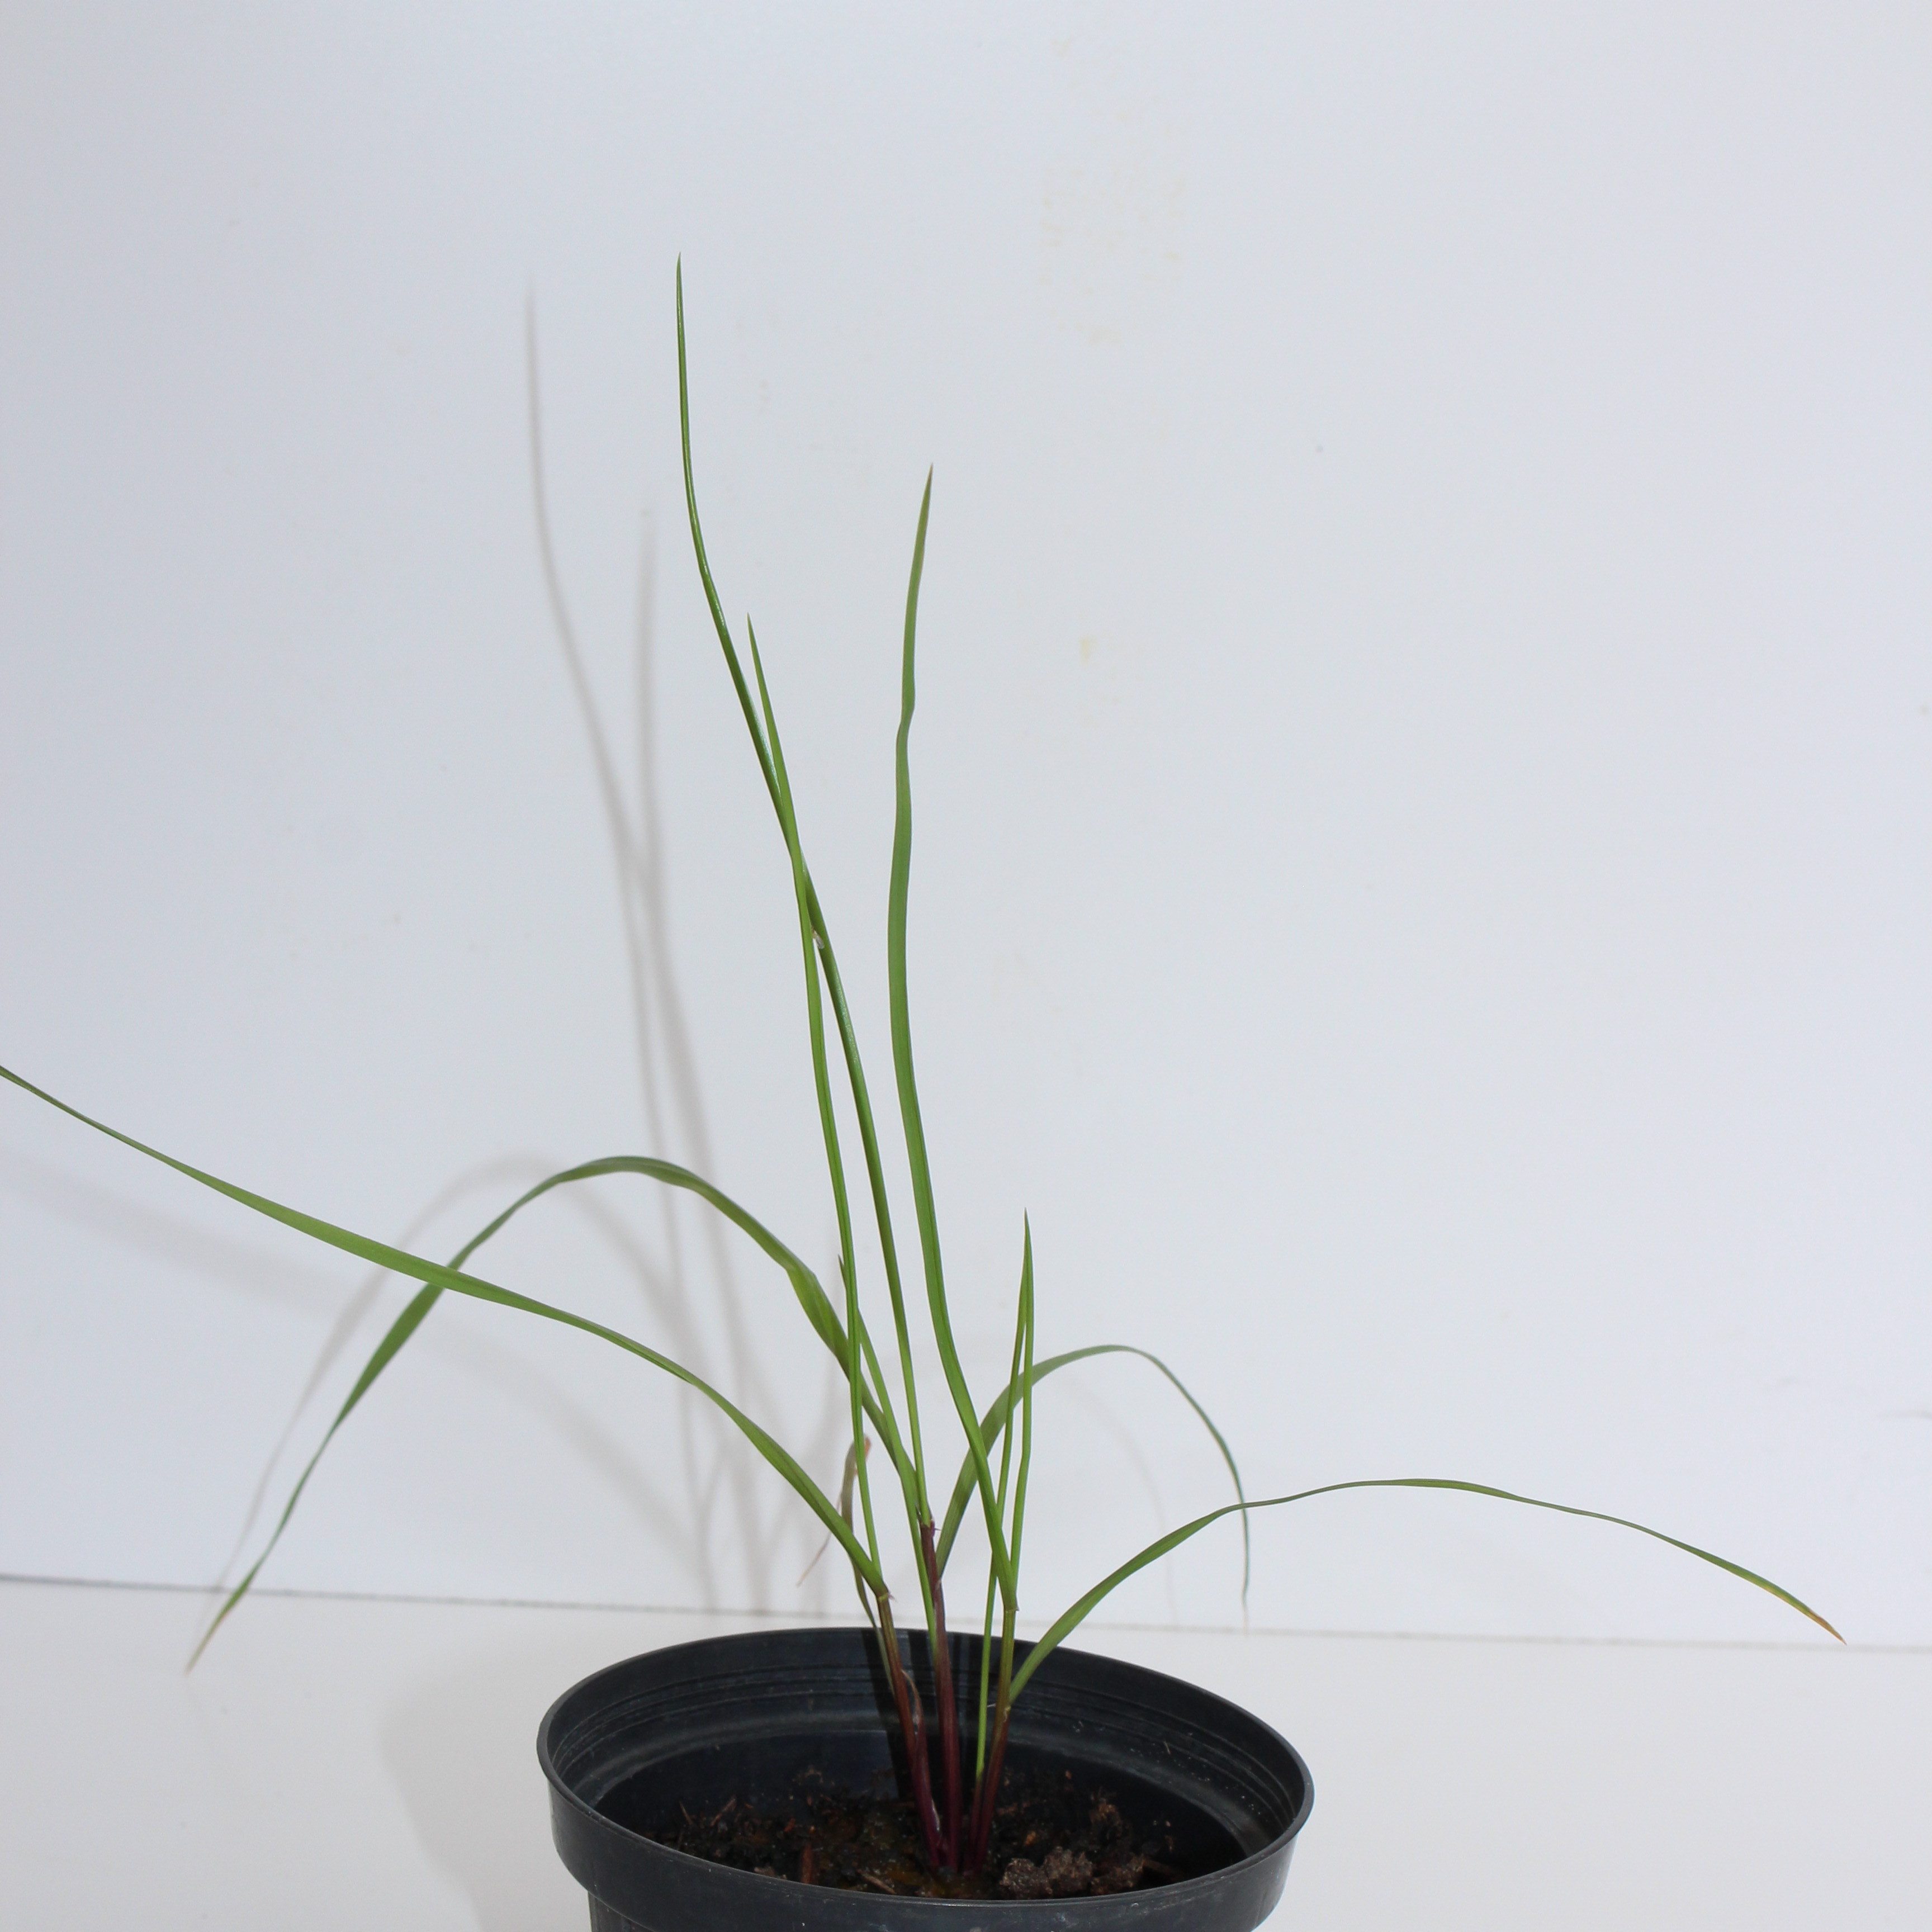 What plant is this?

Lolium multiflorum
